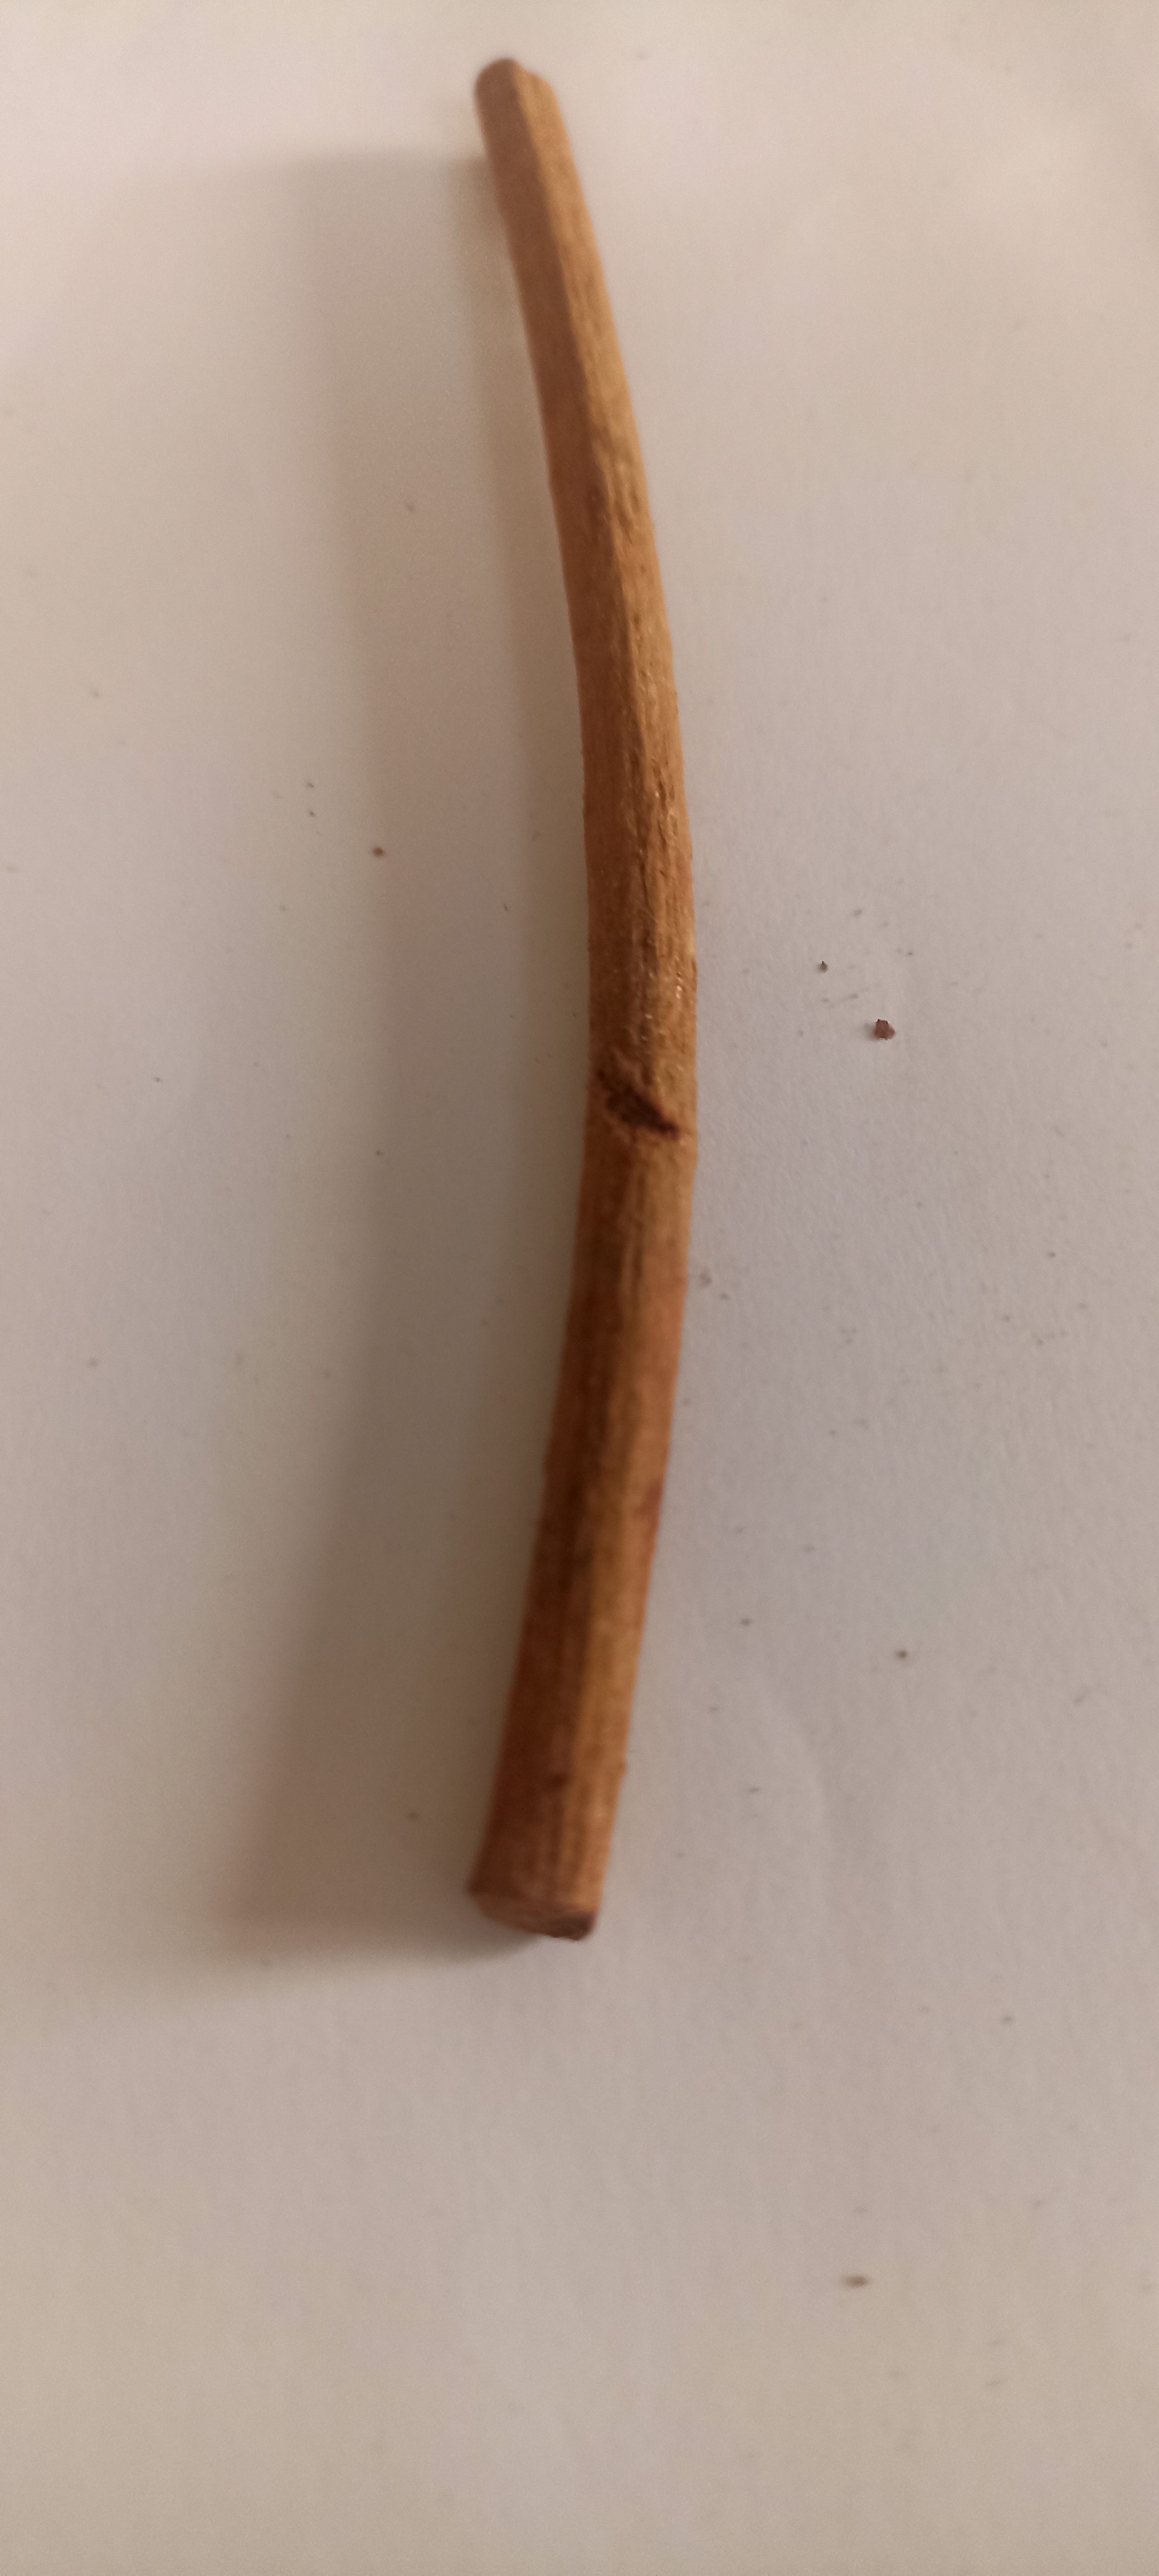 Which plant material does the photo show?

manjistha
